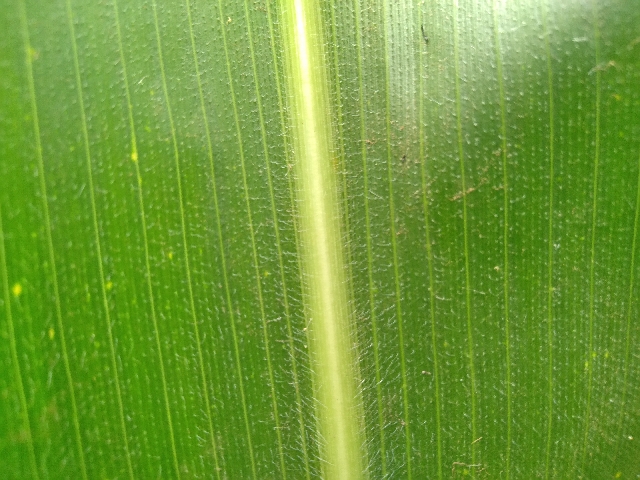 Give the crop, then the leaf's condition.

maize, healthy
